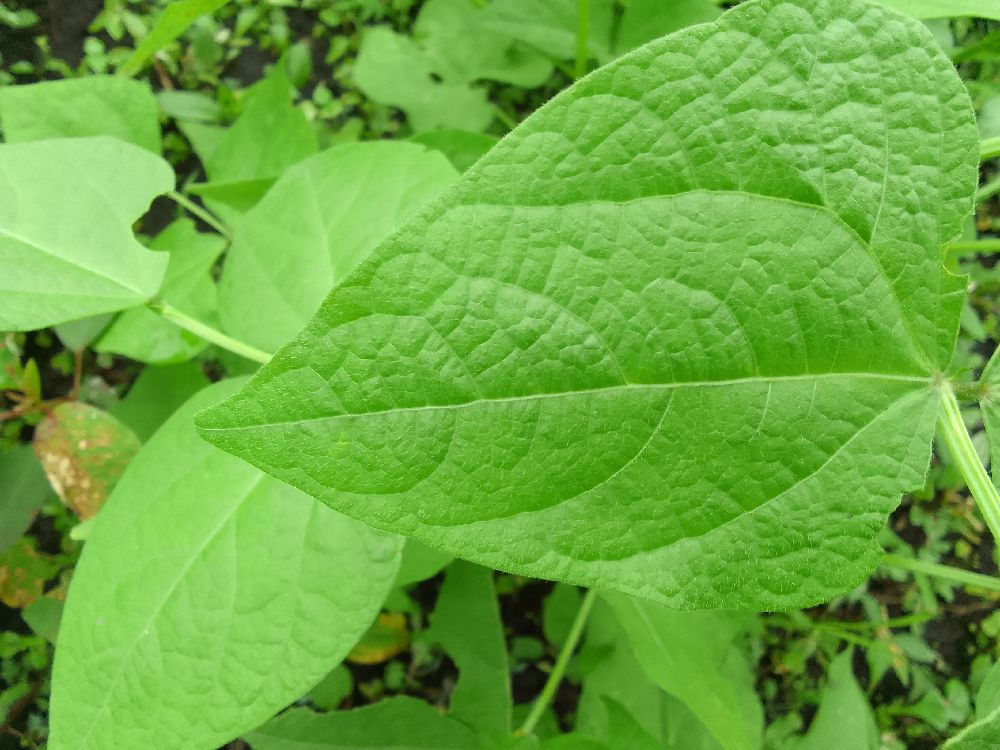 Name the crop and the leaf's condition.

common bean, healthy
